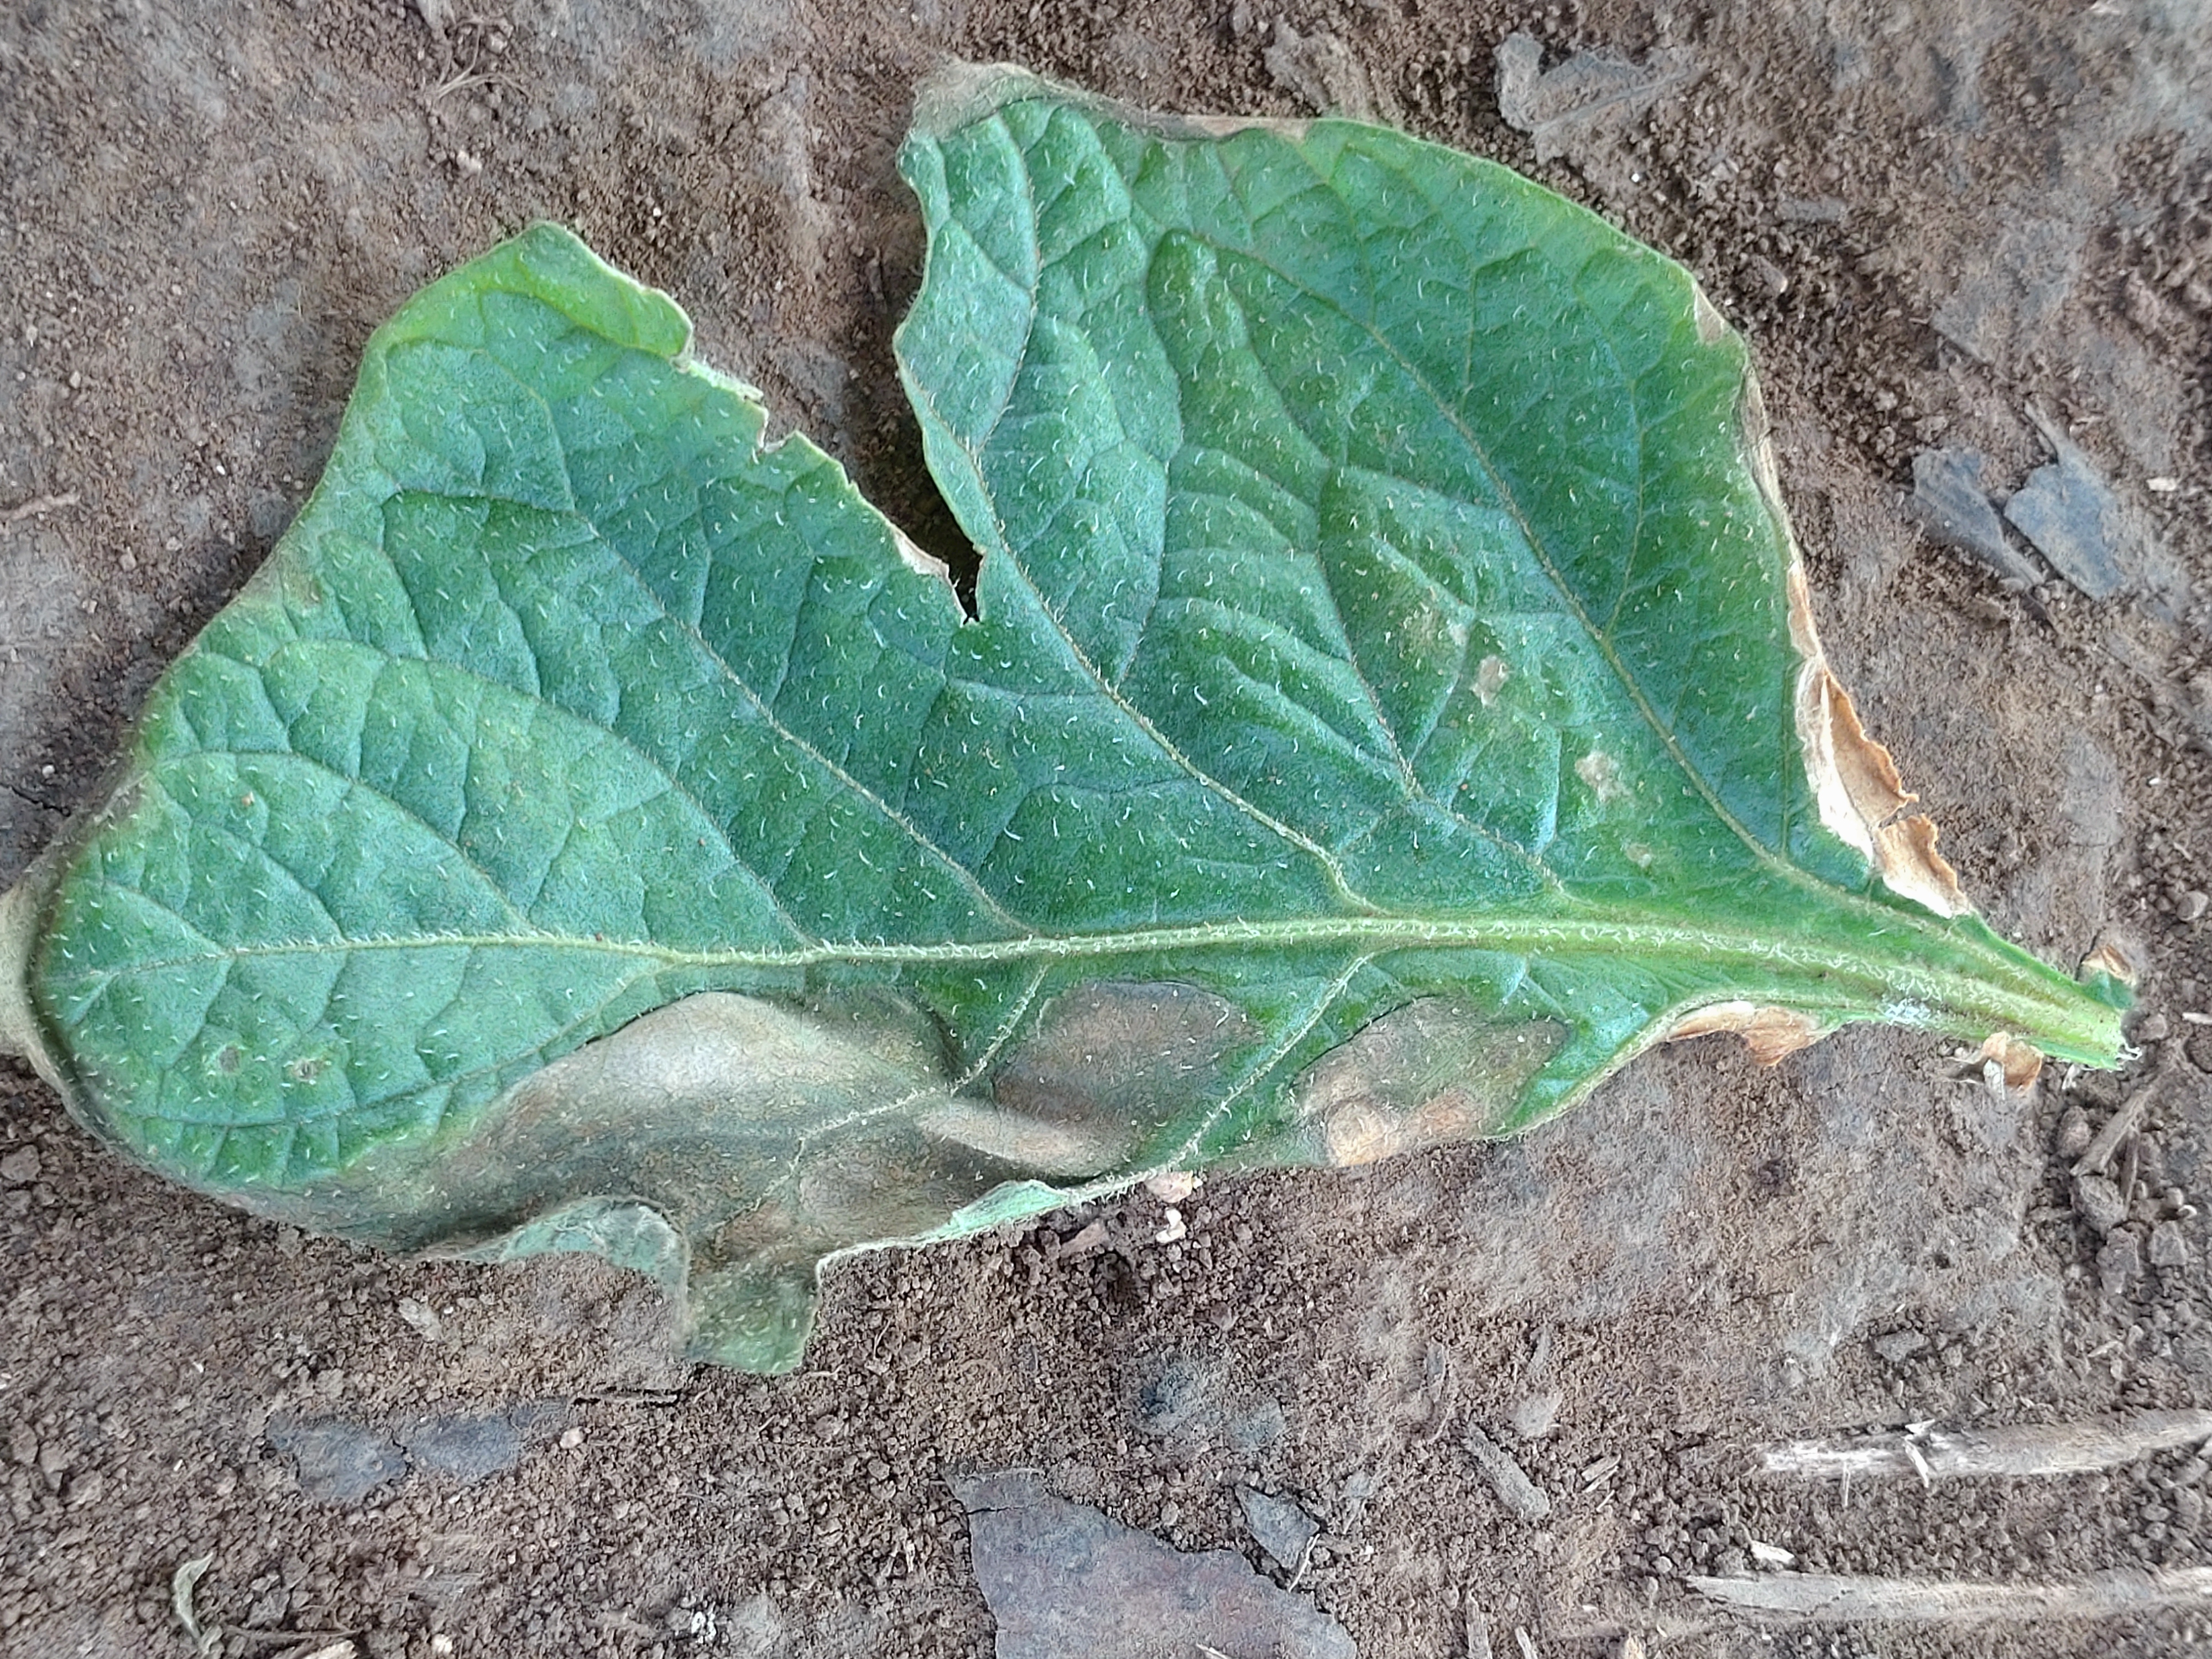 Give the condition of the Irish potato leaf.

early blight
